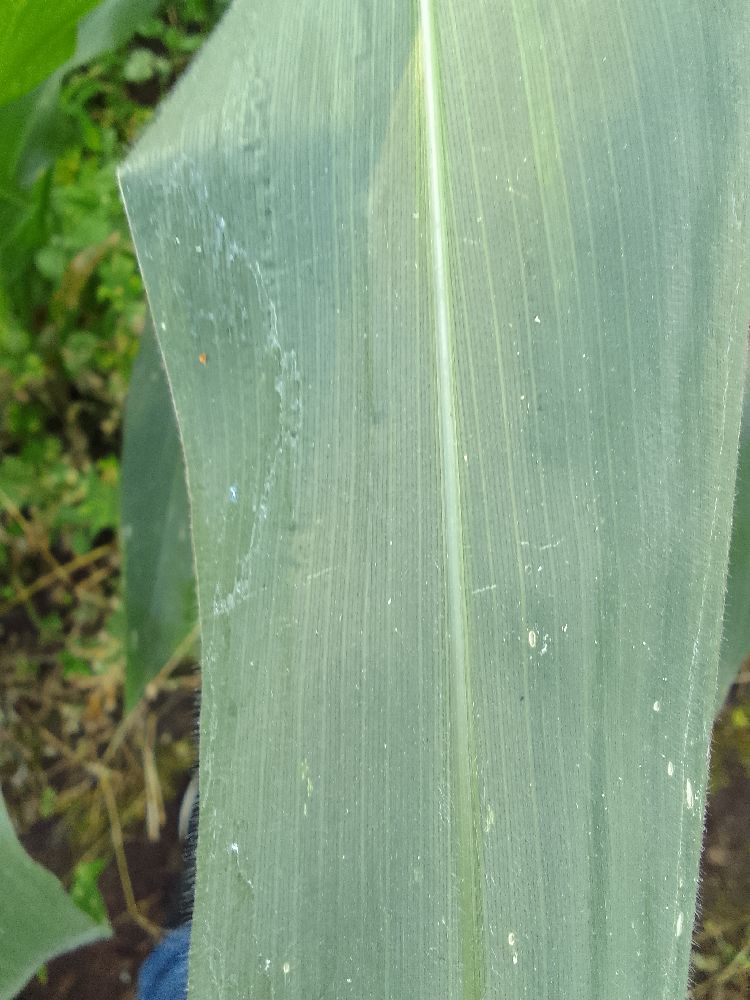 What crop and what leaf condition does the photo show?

maize, healthy
